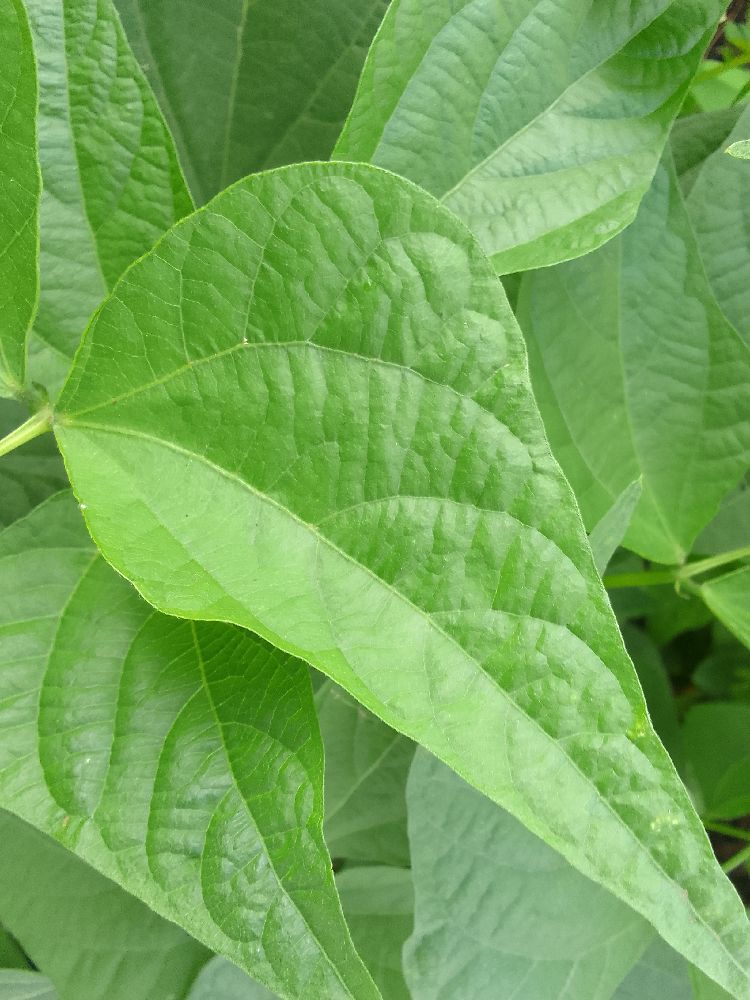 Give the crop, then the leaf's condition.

common bean, healthy
